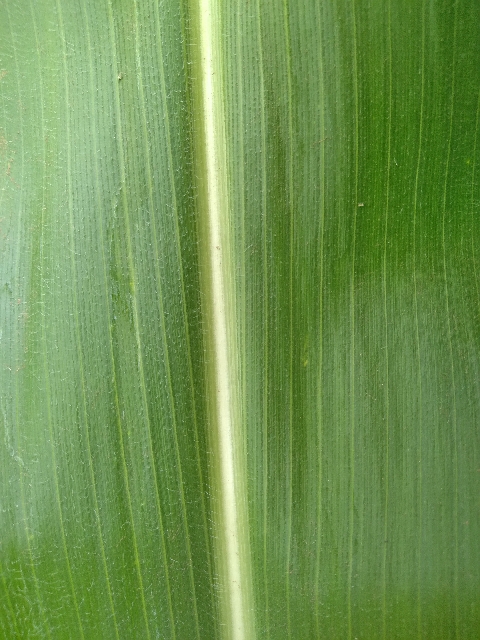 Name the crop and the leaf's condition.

maize, healthy
